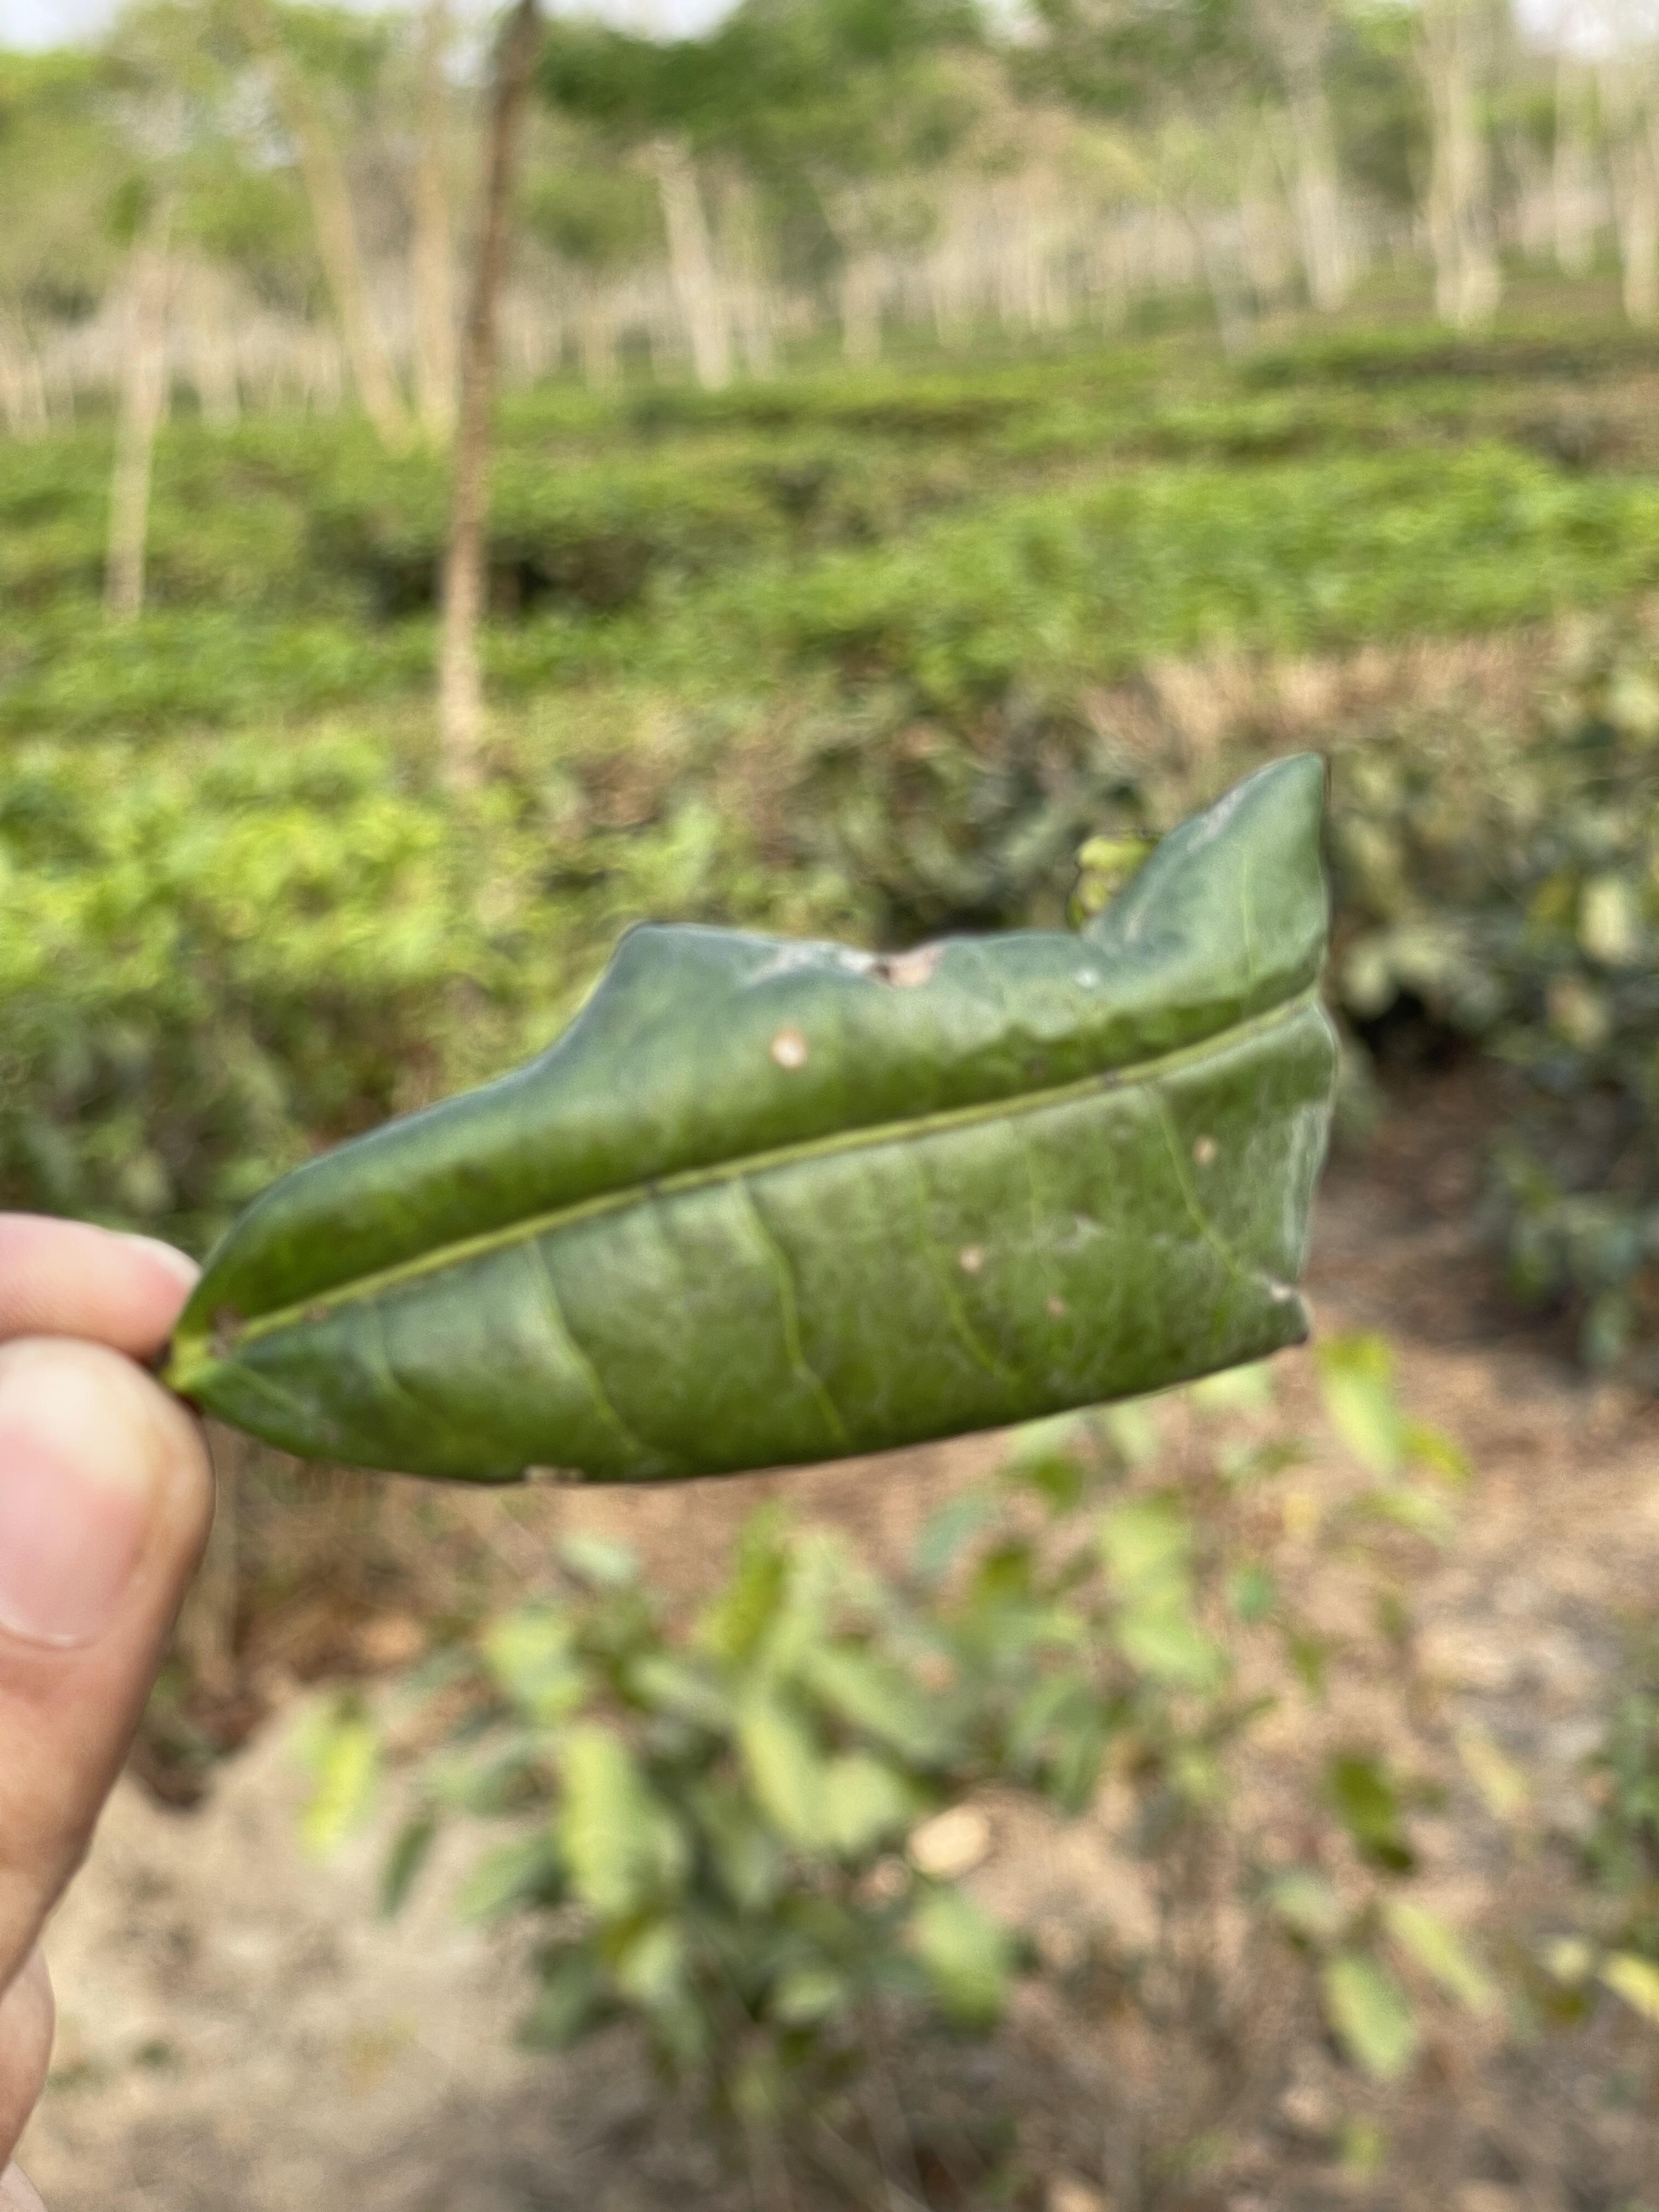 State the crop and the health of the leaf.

tea, helopeltis
